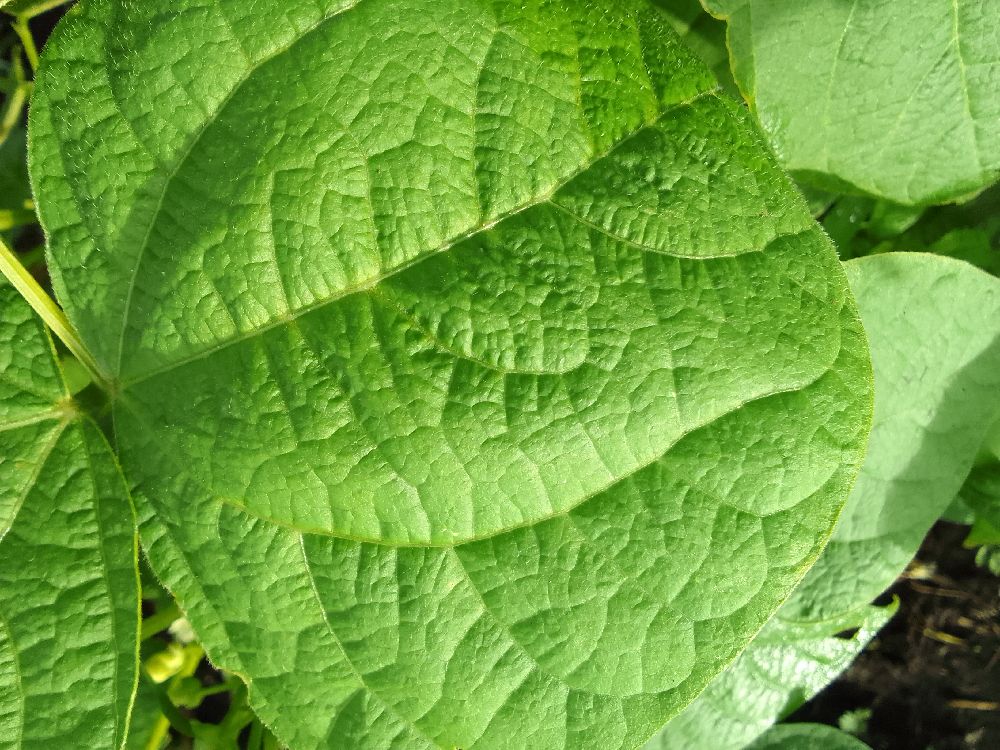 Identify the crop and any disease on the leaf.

common bean, healthy
